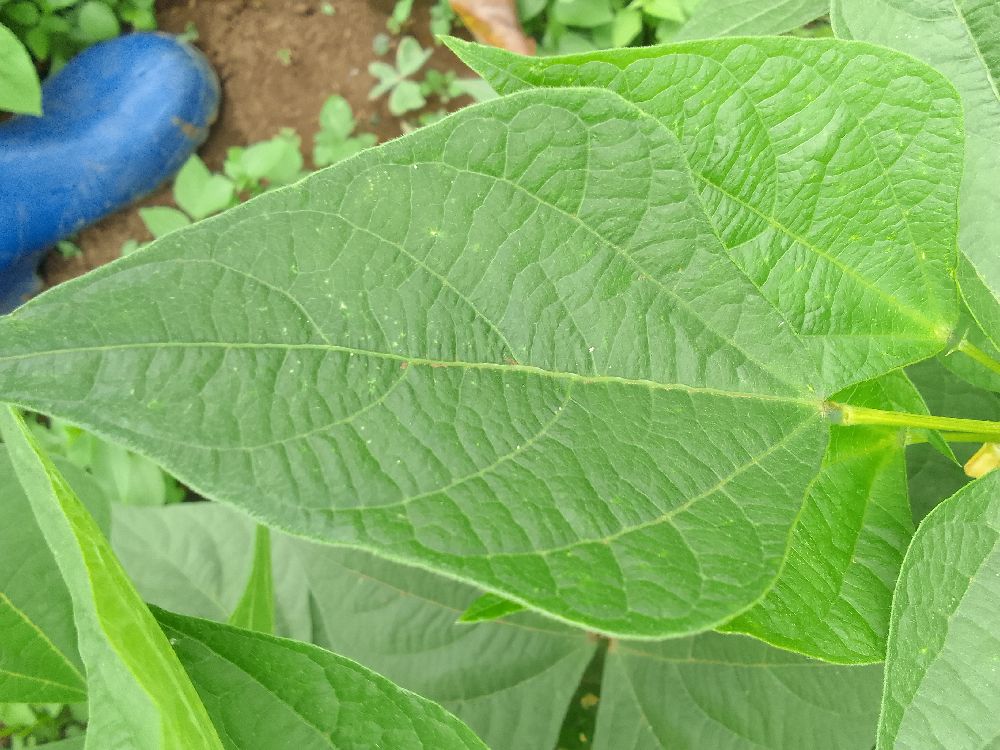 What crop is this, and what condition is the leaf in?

common bean, healthy
